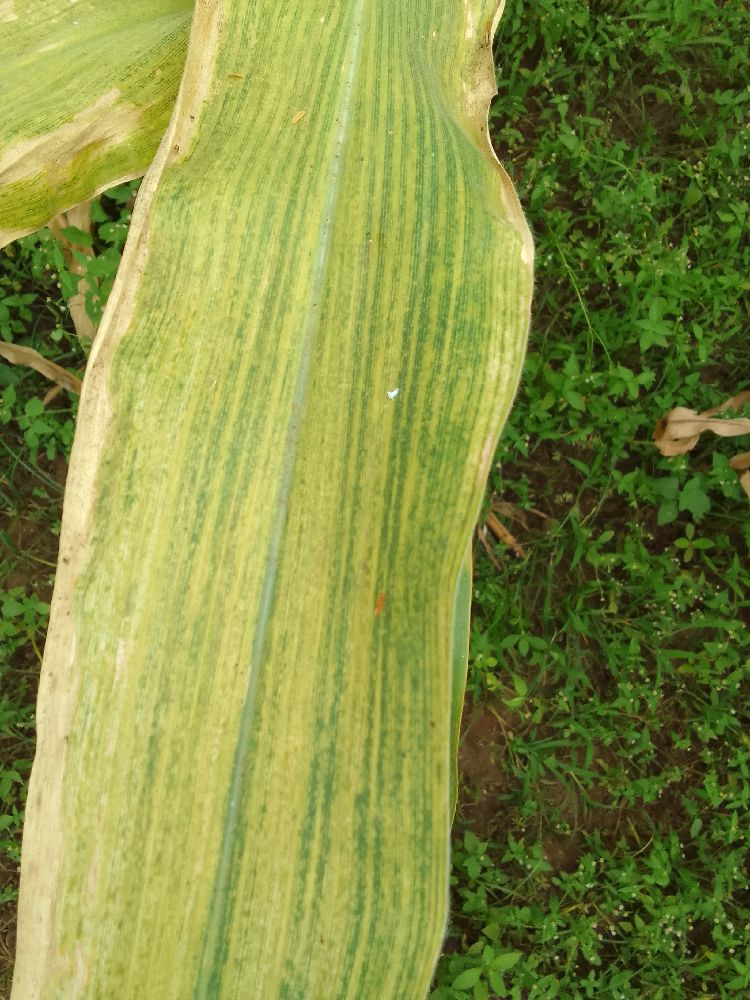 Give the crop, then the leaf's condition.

maize, maize lethal necrosis
